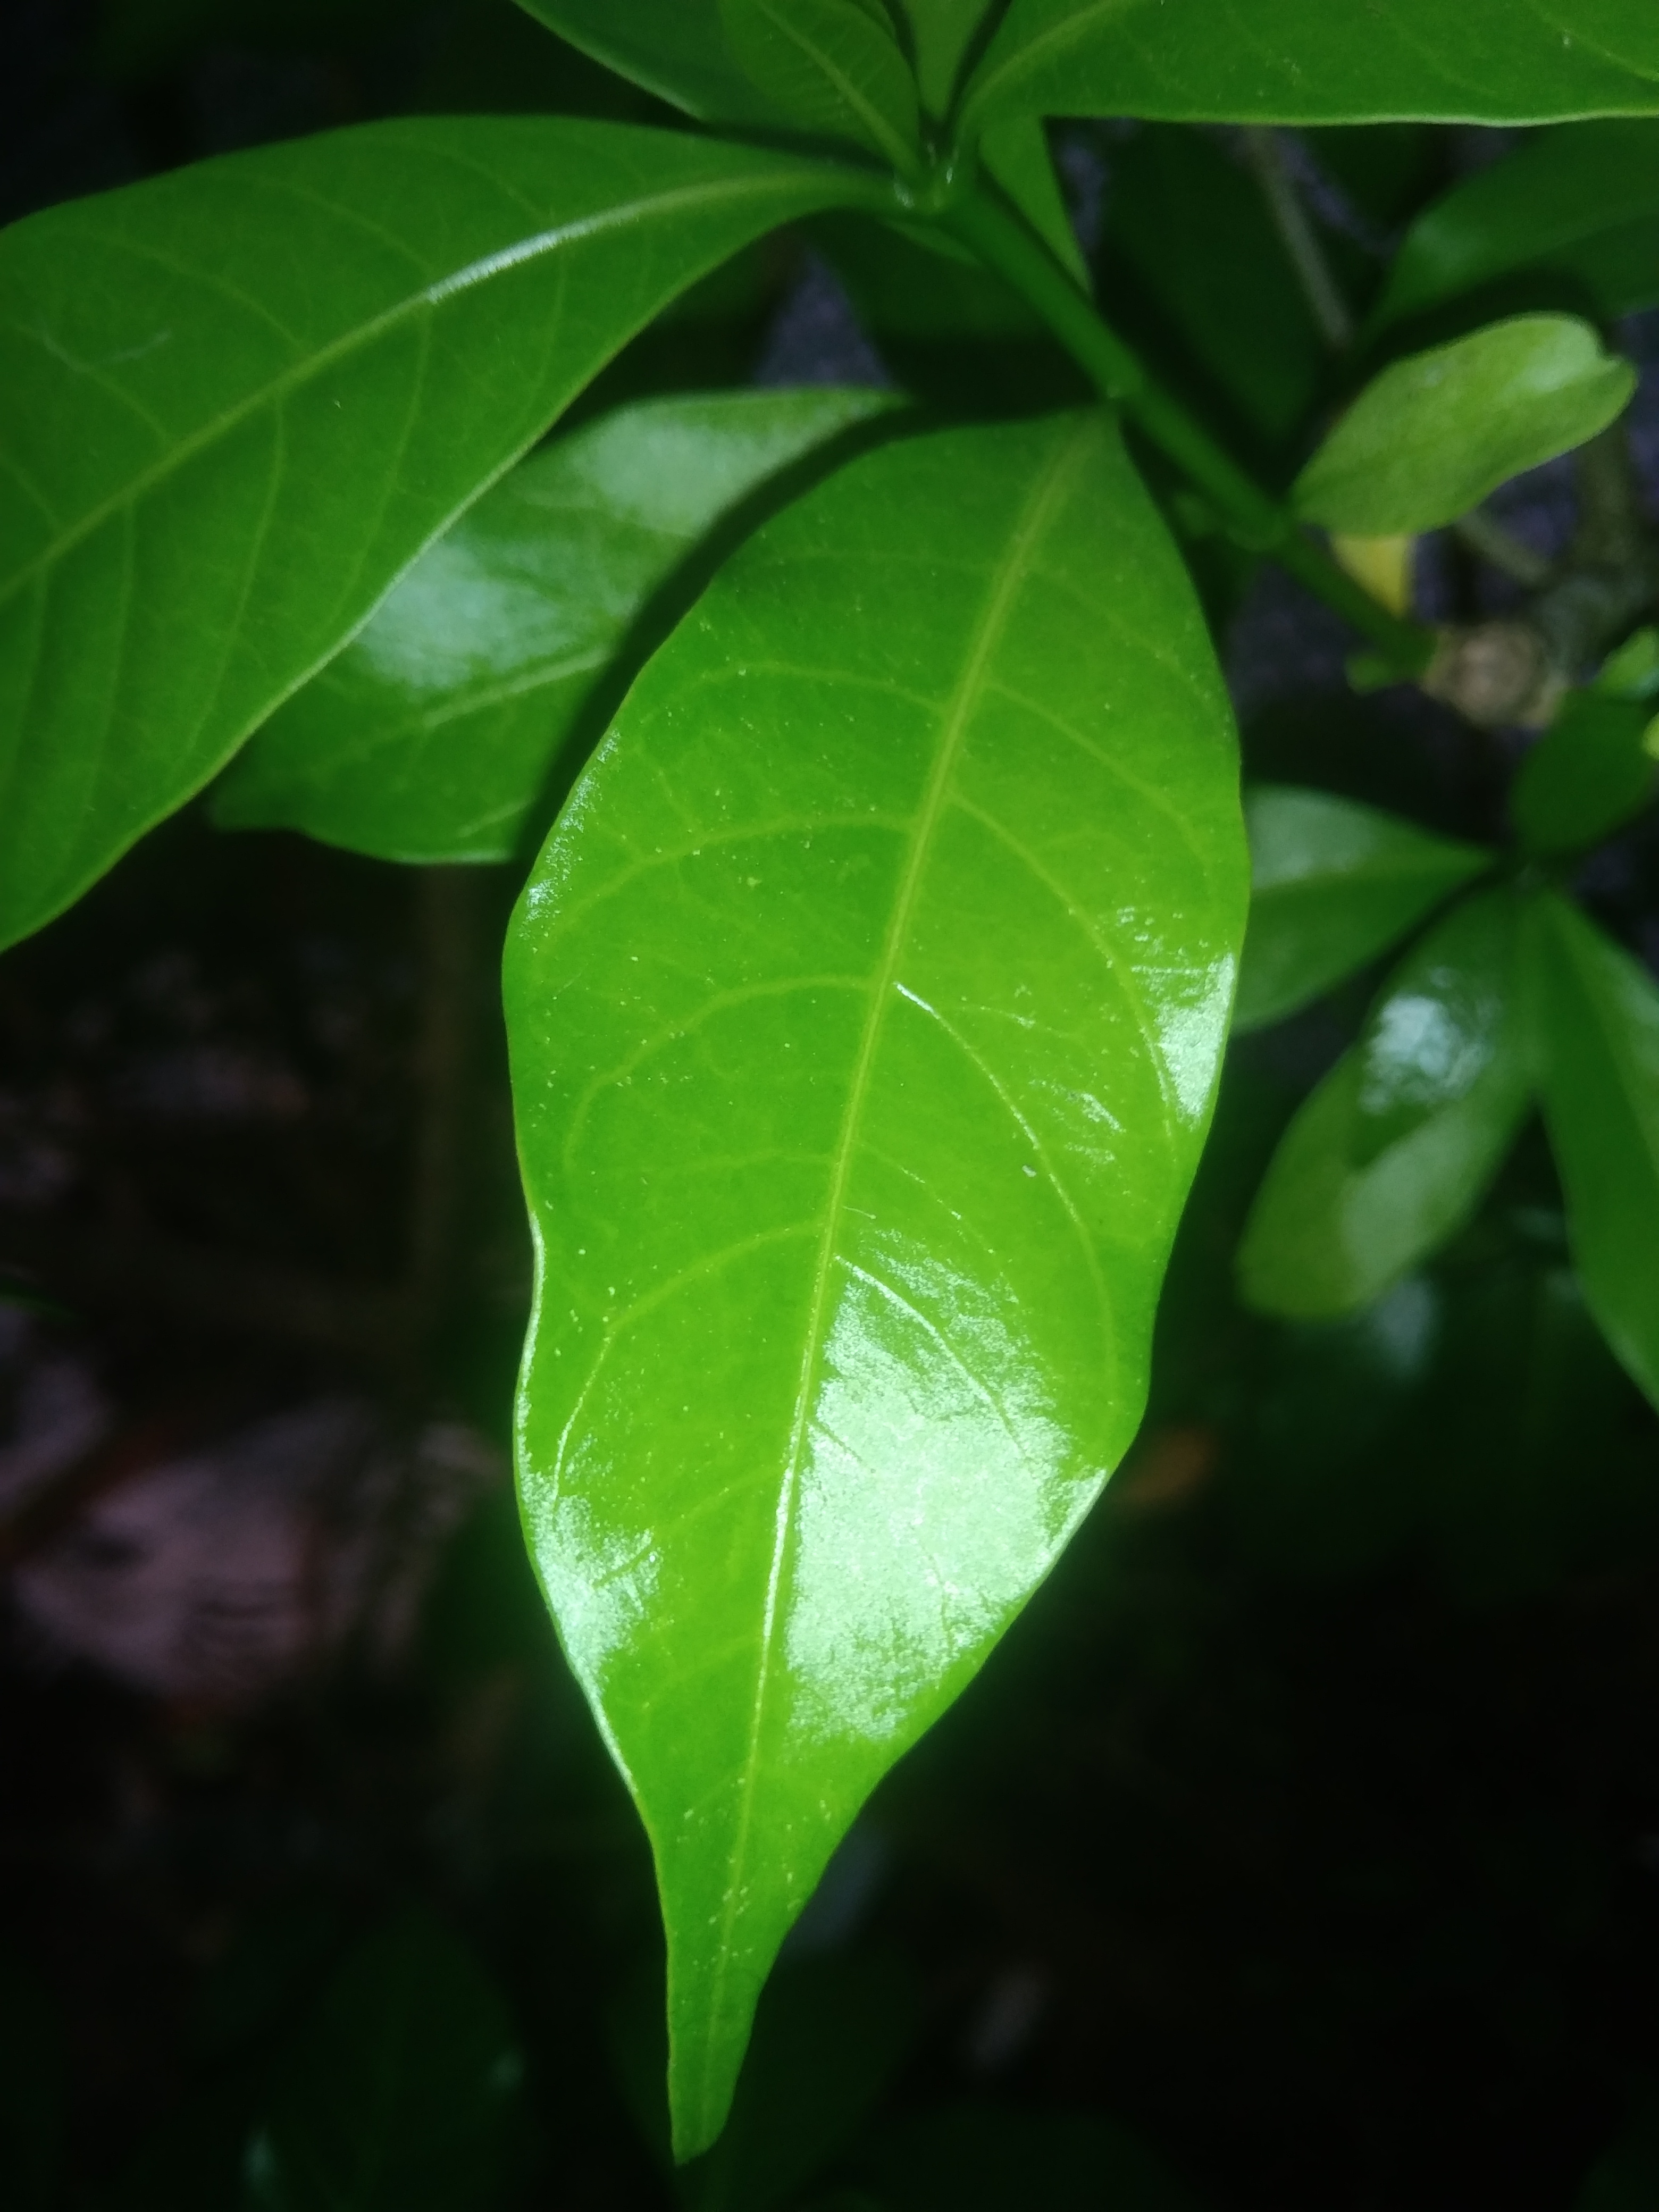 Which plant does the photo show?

togor
